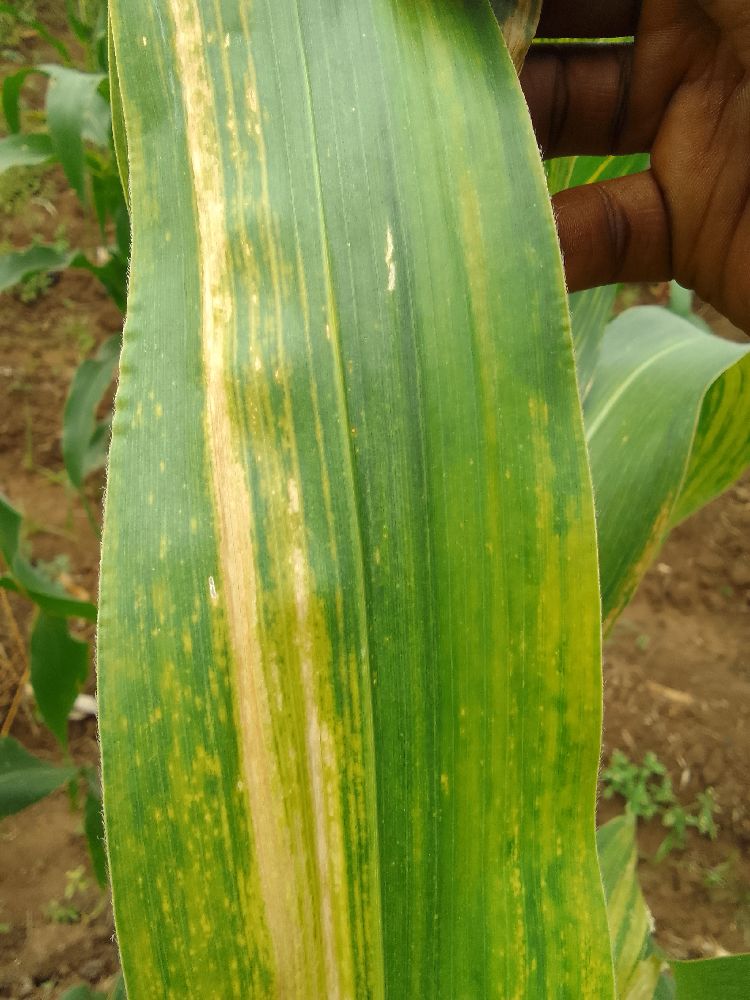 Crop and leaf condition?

maize, maize lethal necrosis
